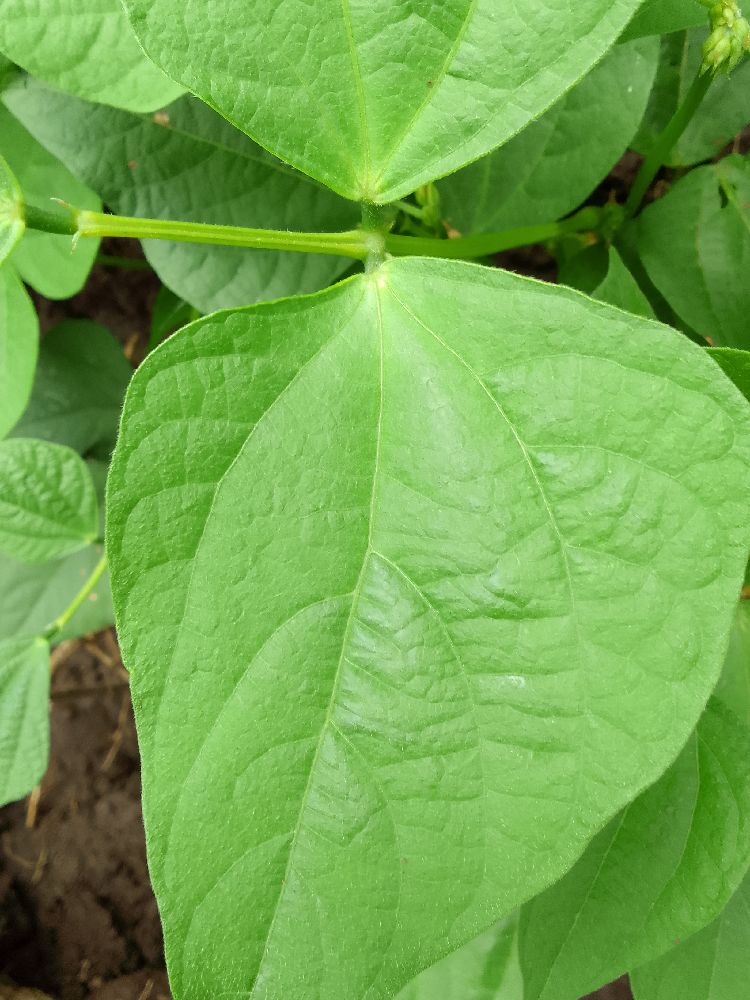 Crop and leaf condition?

common bean, healthy
